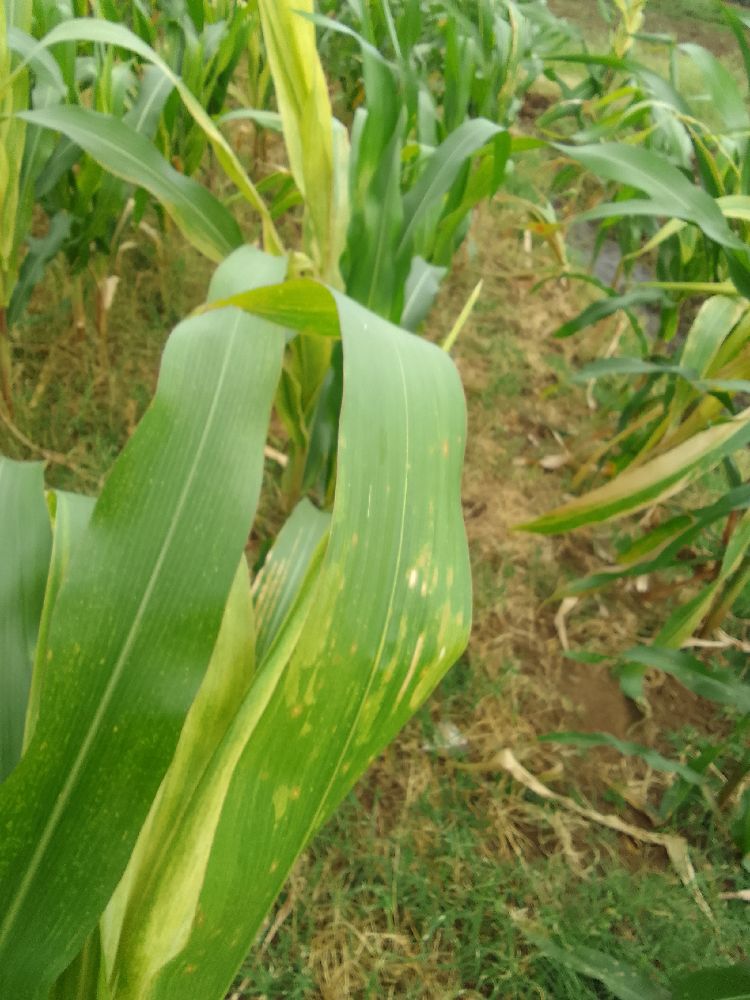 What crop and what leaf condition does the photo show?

maize, maize lethal necrosis
